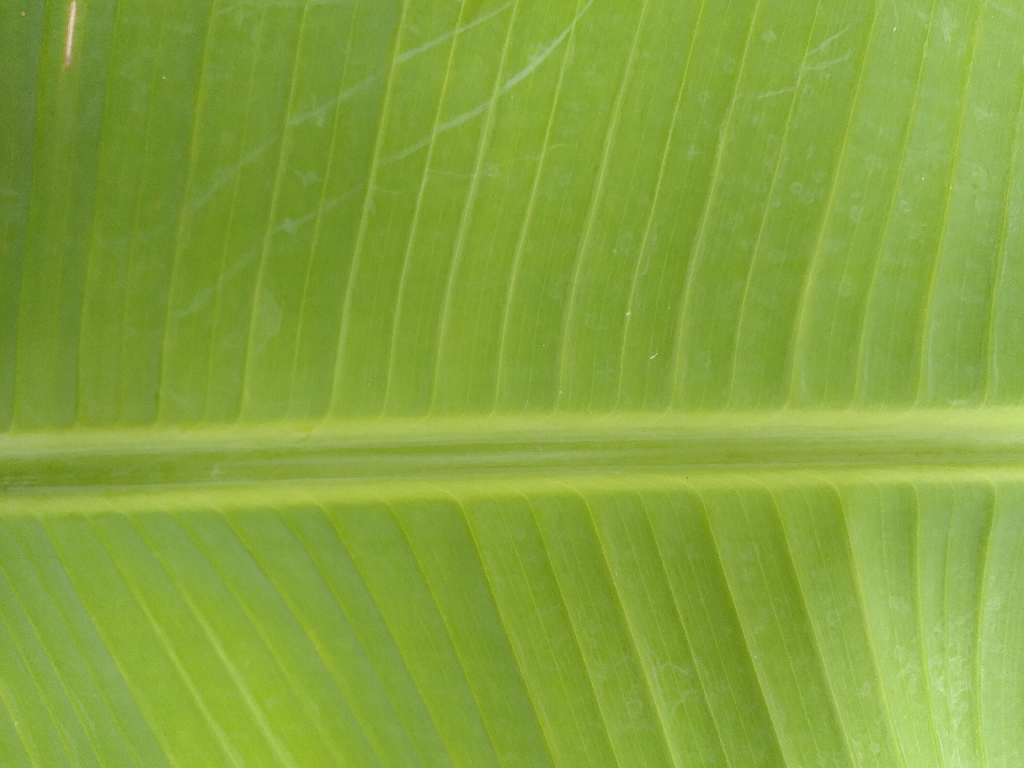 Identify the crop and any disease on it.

banana, healthy
